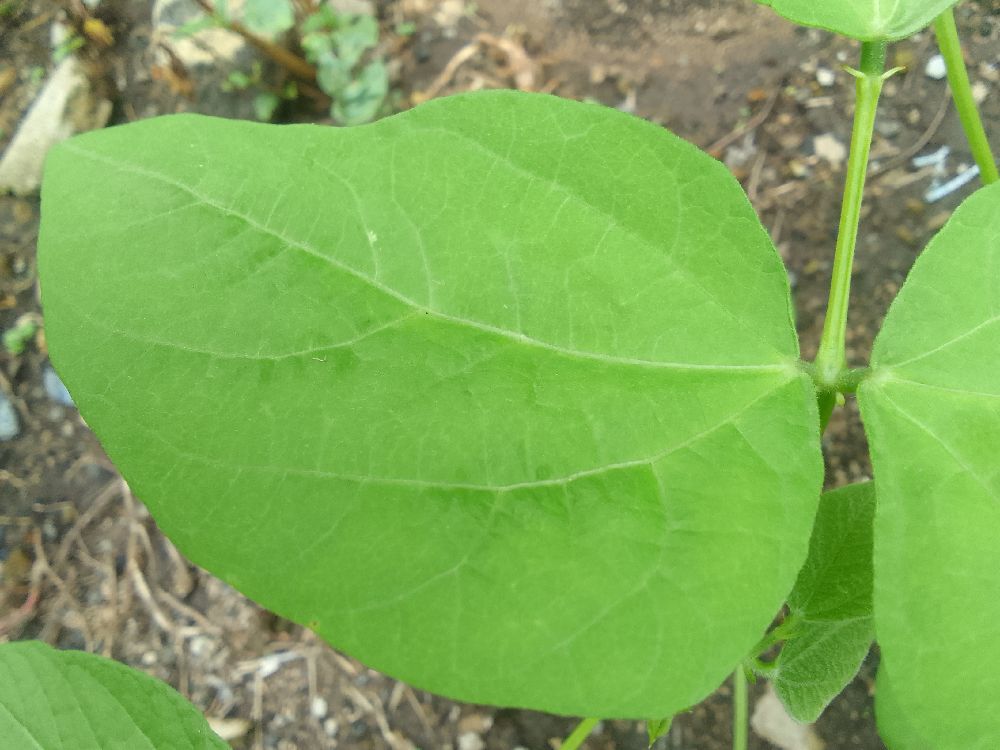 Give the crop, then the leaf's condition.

common bean, healthy
